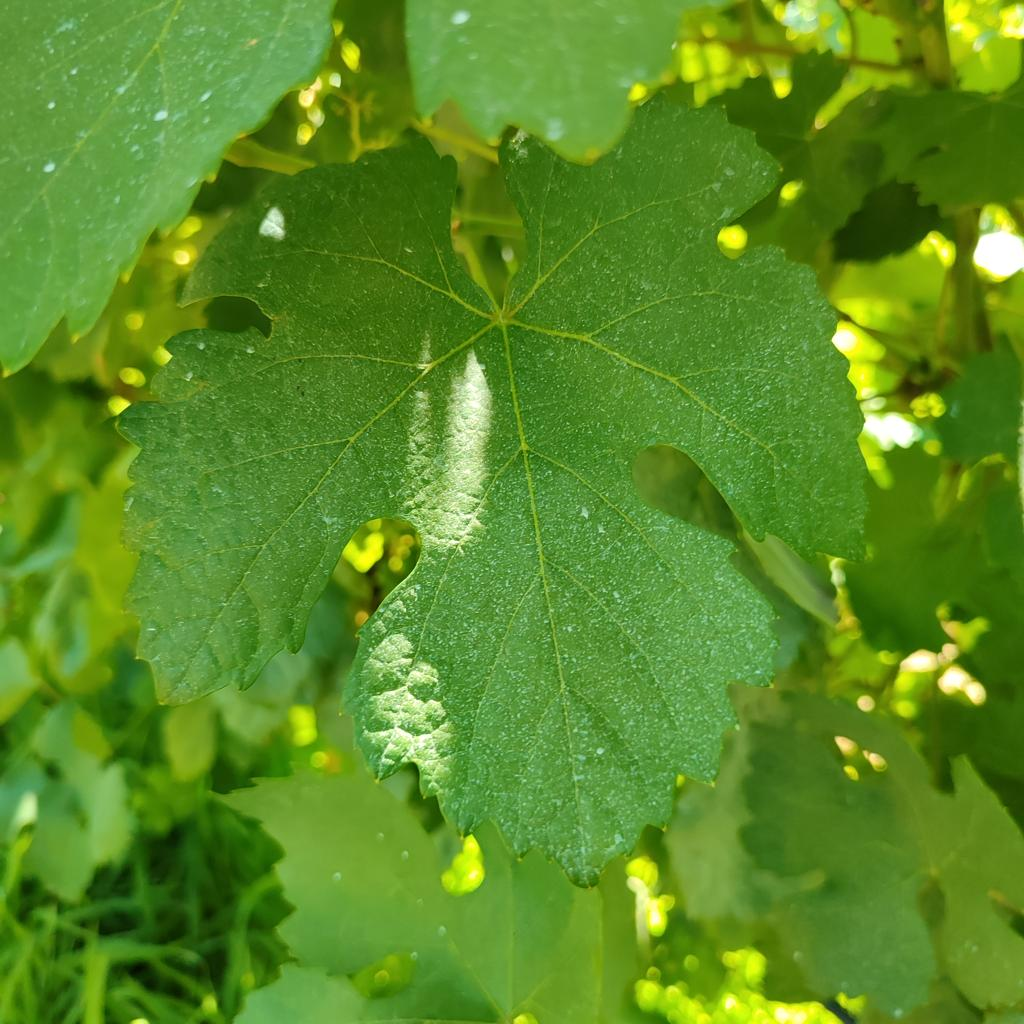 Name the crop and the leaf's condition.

grapevine, healthy
